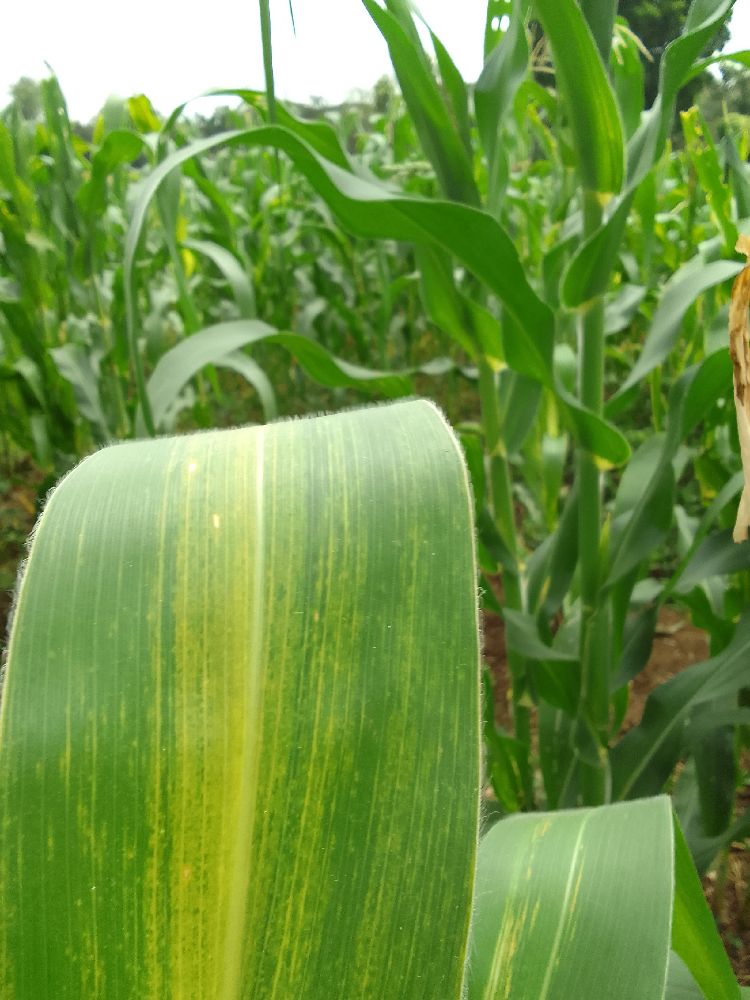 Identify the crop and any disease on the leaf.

maize, maize lethal necrosis
